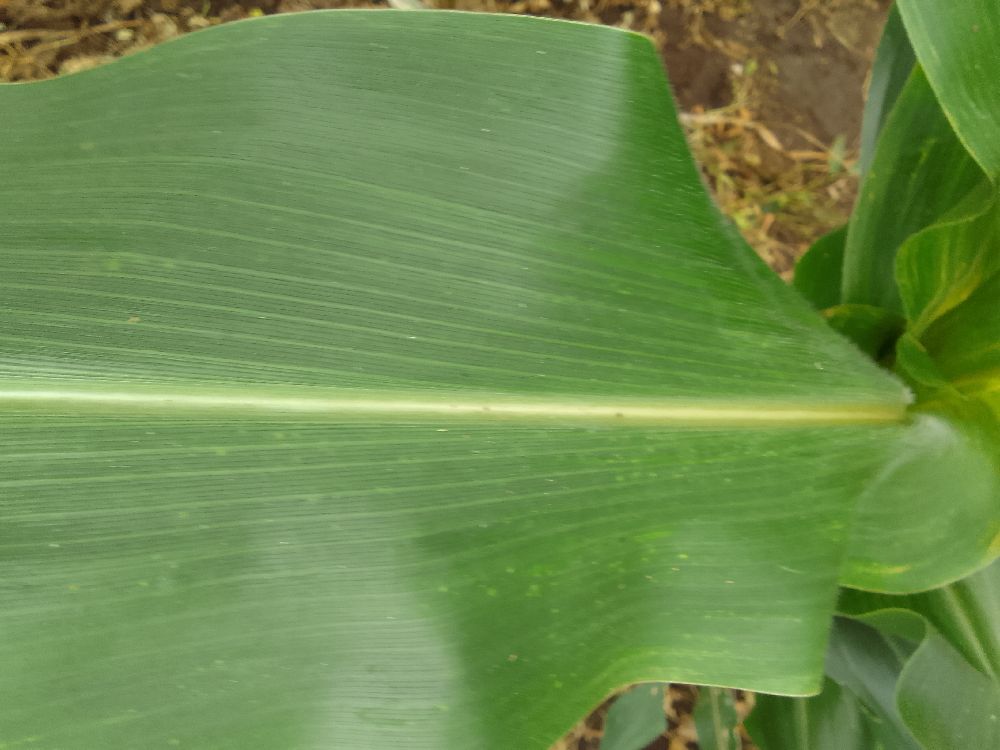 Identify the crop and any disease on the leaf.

maize, healthy
